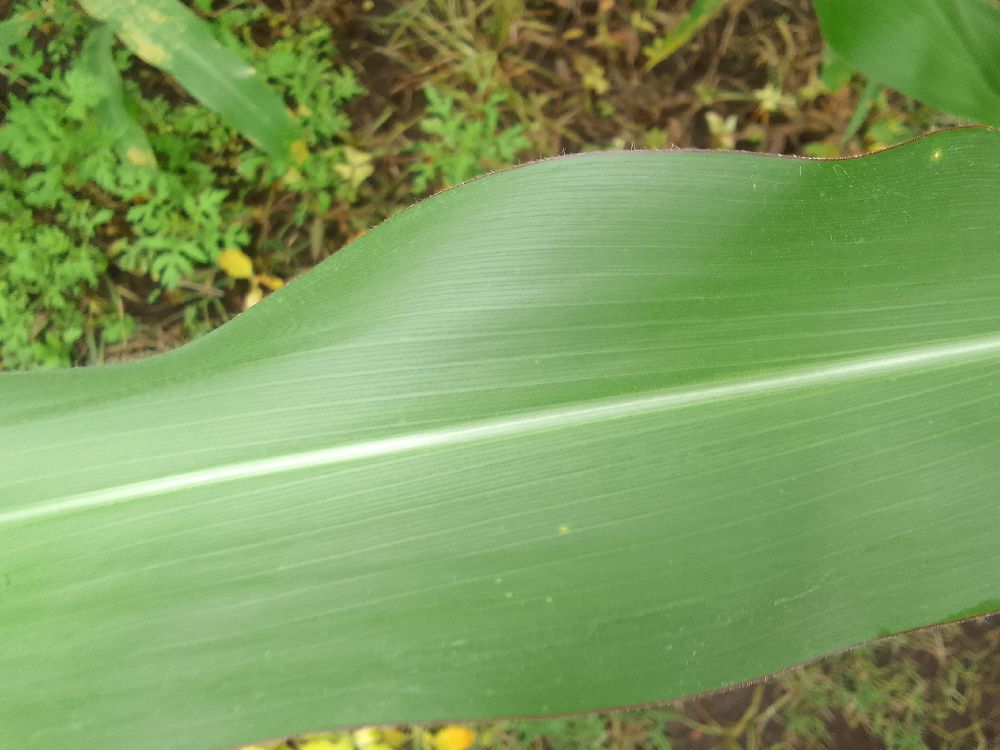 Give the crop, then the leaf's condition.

maize, healthy
